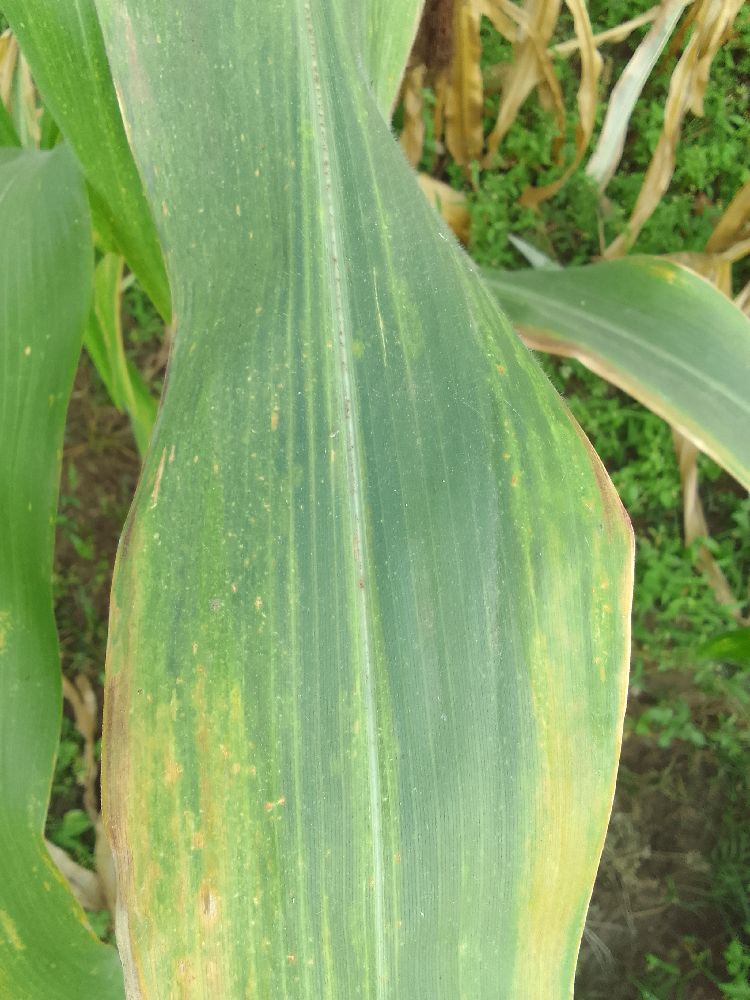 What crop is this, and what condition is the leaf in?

maize, maize lethal necrosis
